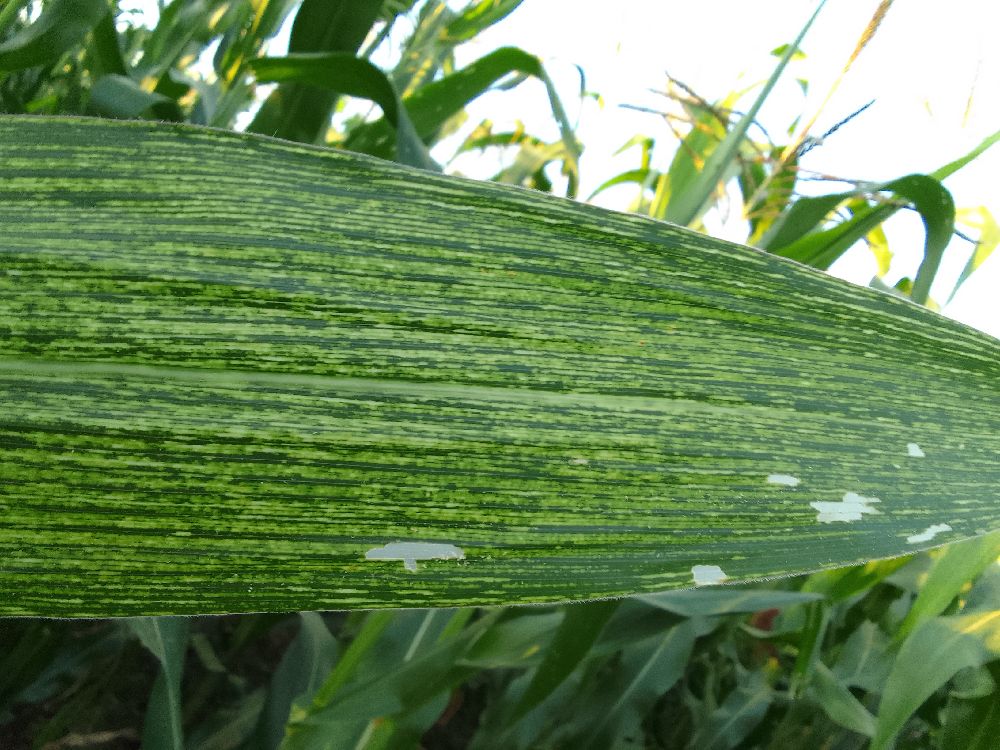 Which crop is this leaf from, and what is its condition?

maize, maize streak virus
